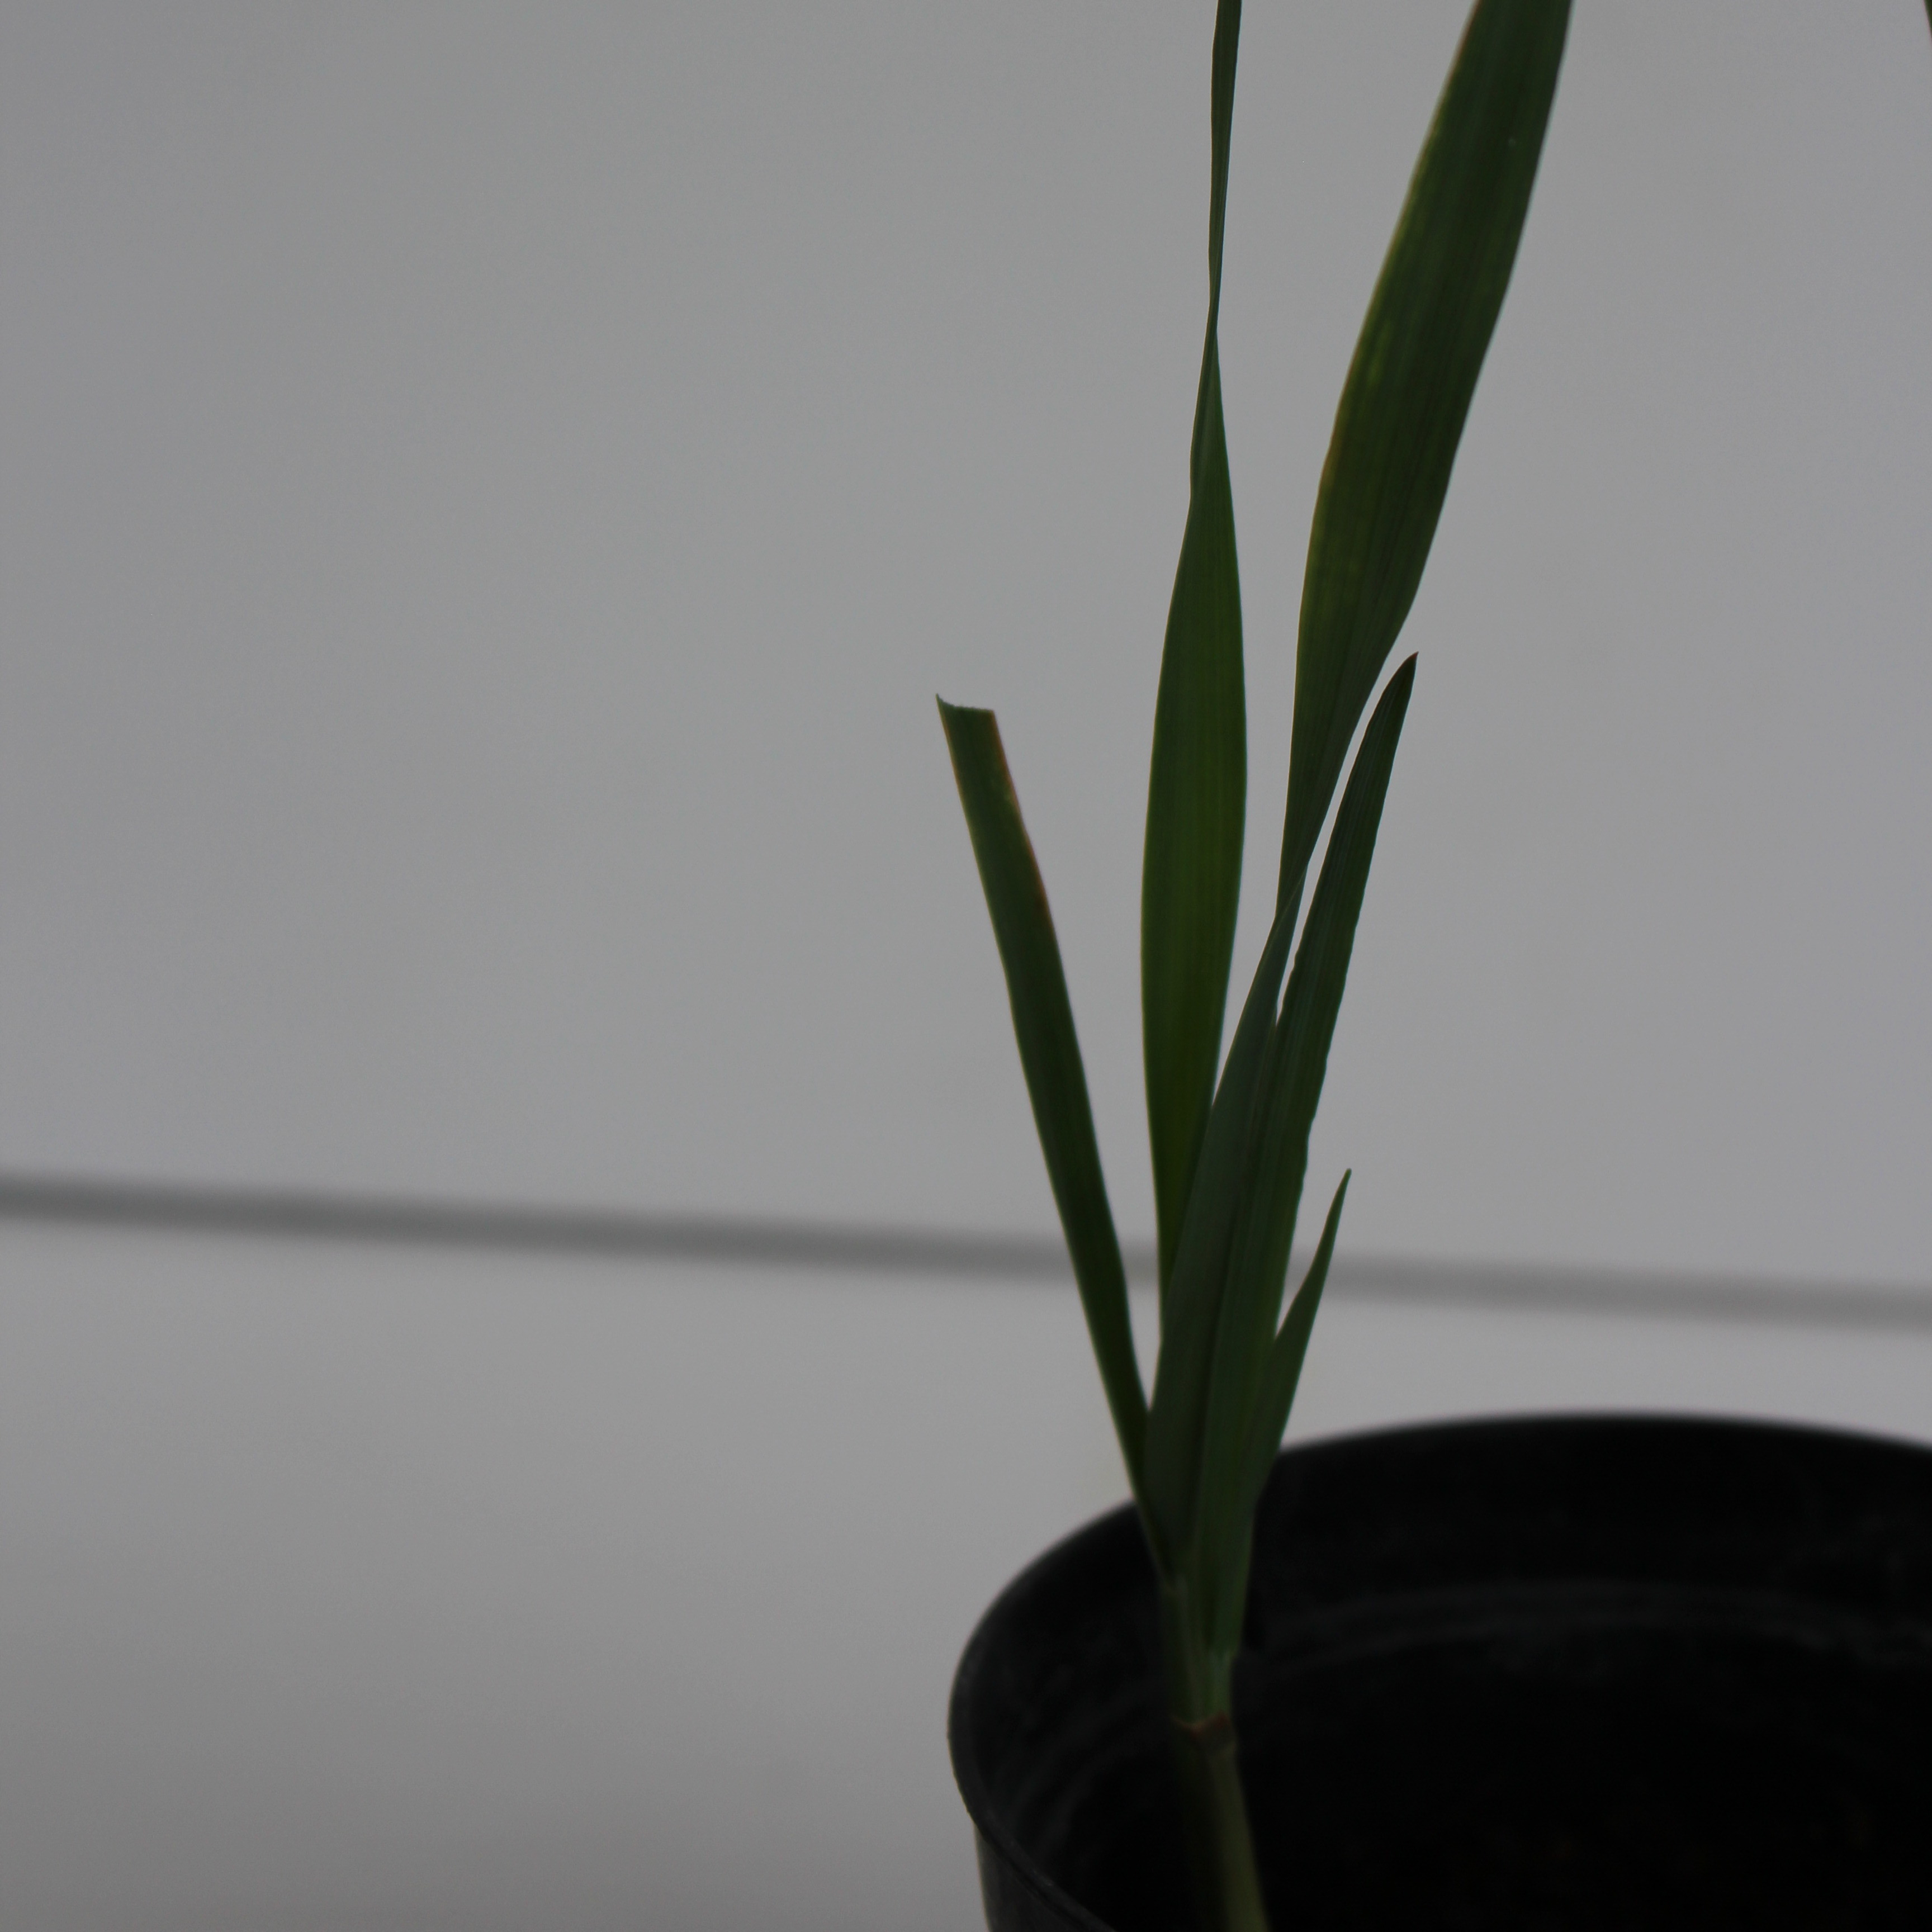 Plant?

Avena sterilis
